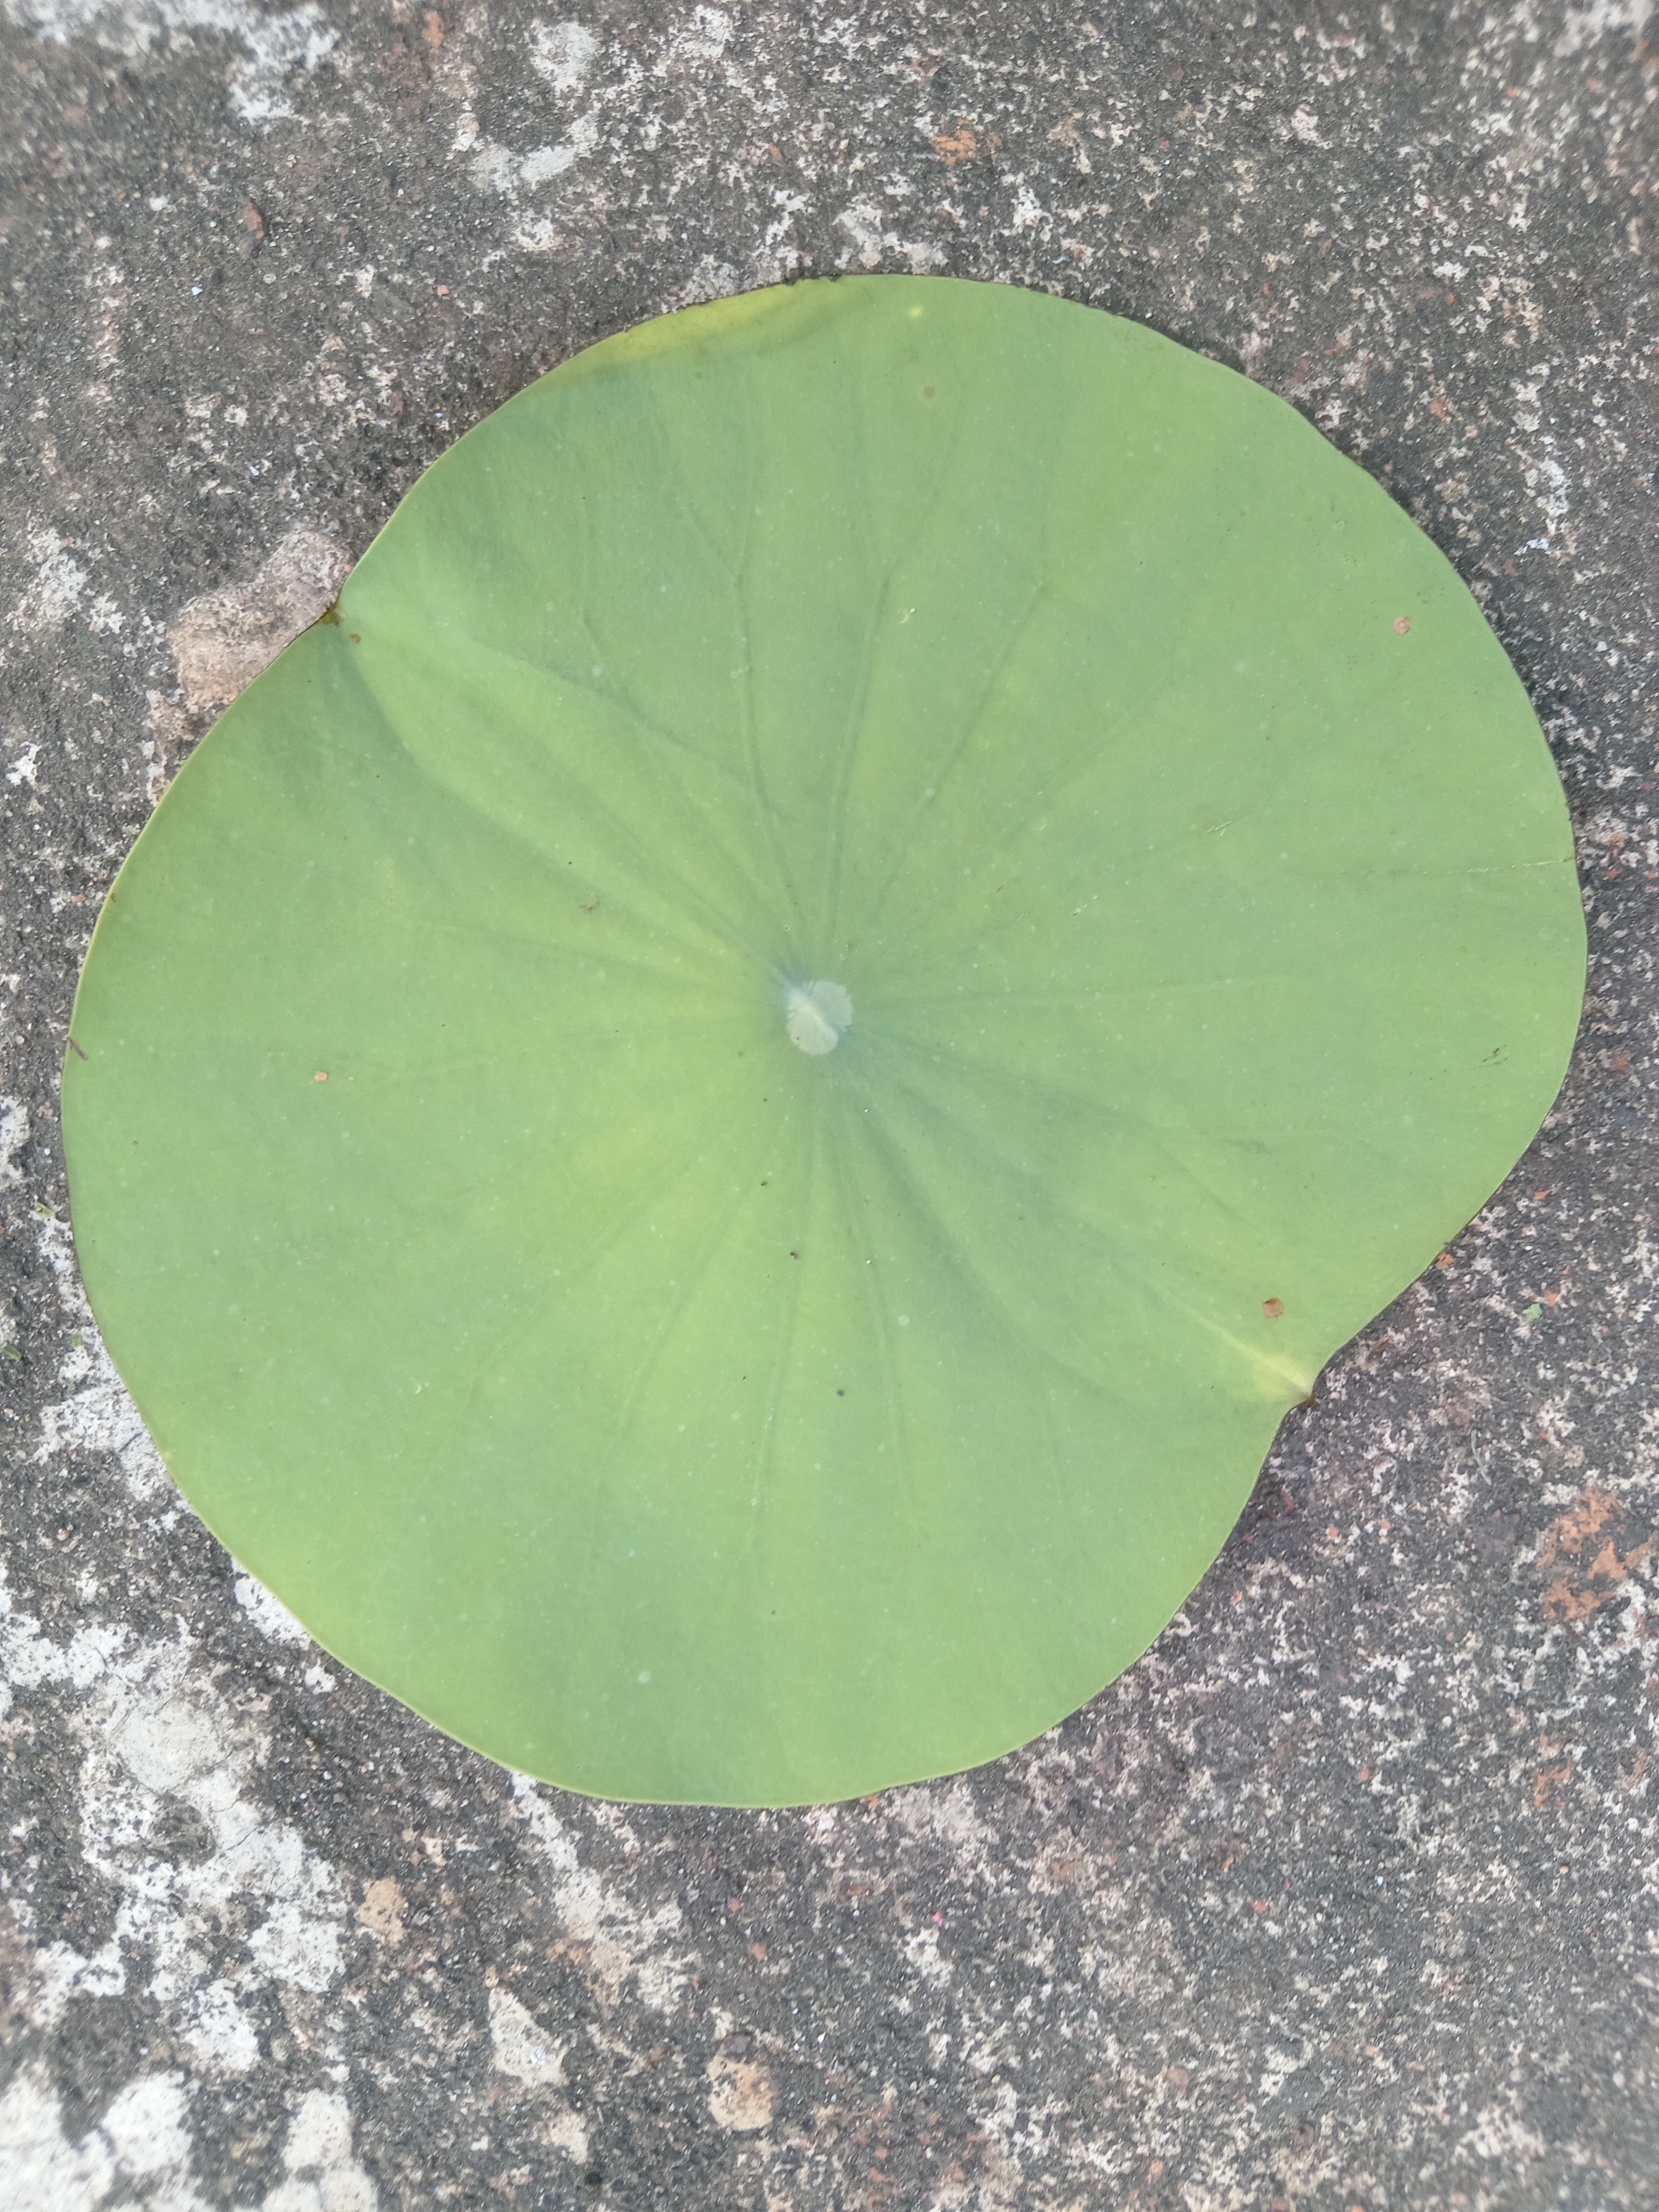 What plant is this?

lotus
